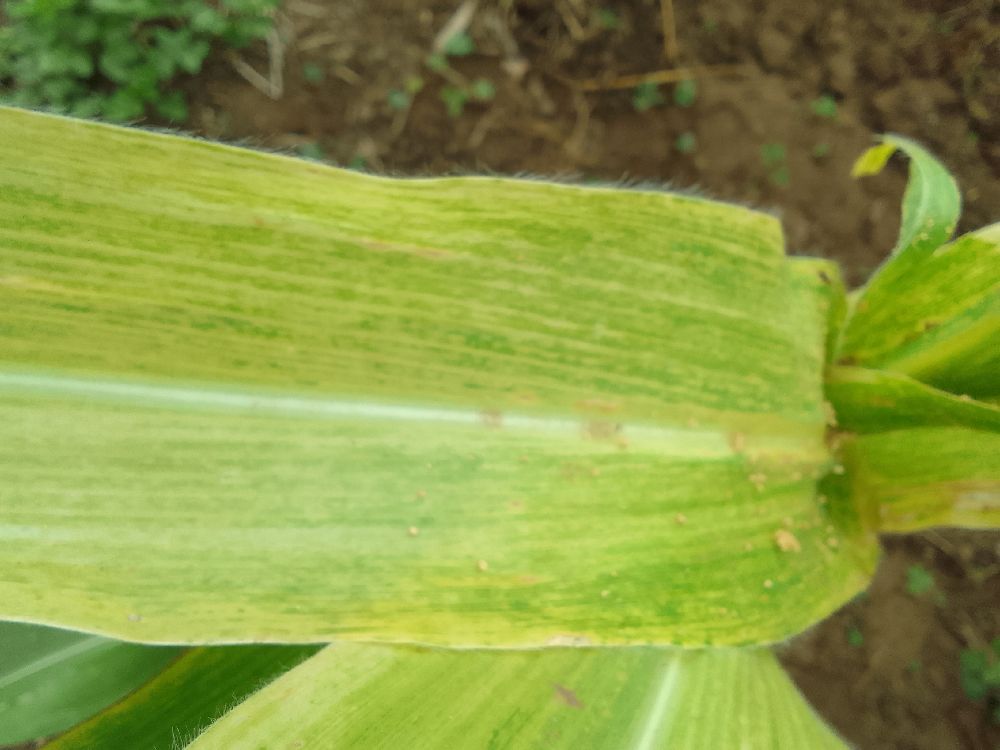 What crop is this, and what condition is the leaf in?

maize, maize lethal necrosis
